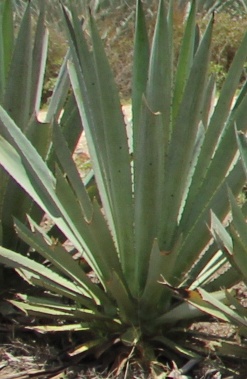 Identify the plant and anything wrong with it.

agave, healthy
